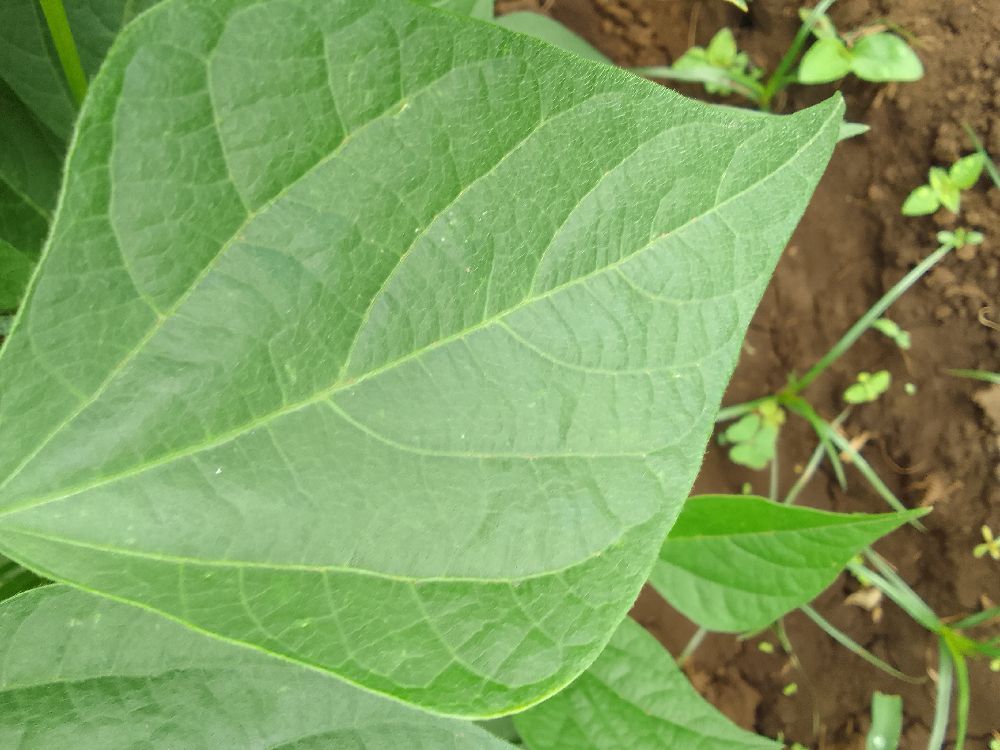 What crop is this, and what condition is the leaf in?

common bean, healthy
